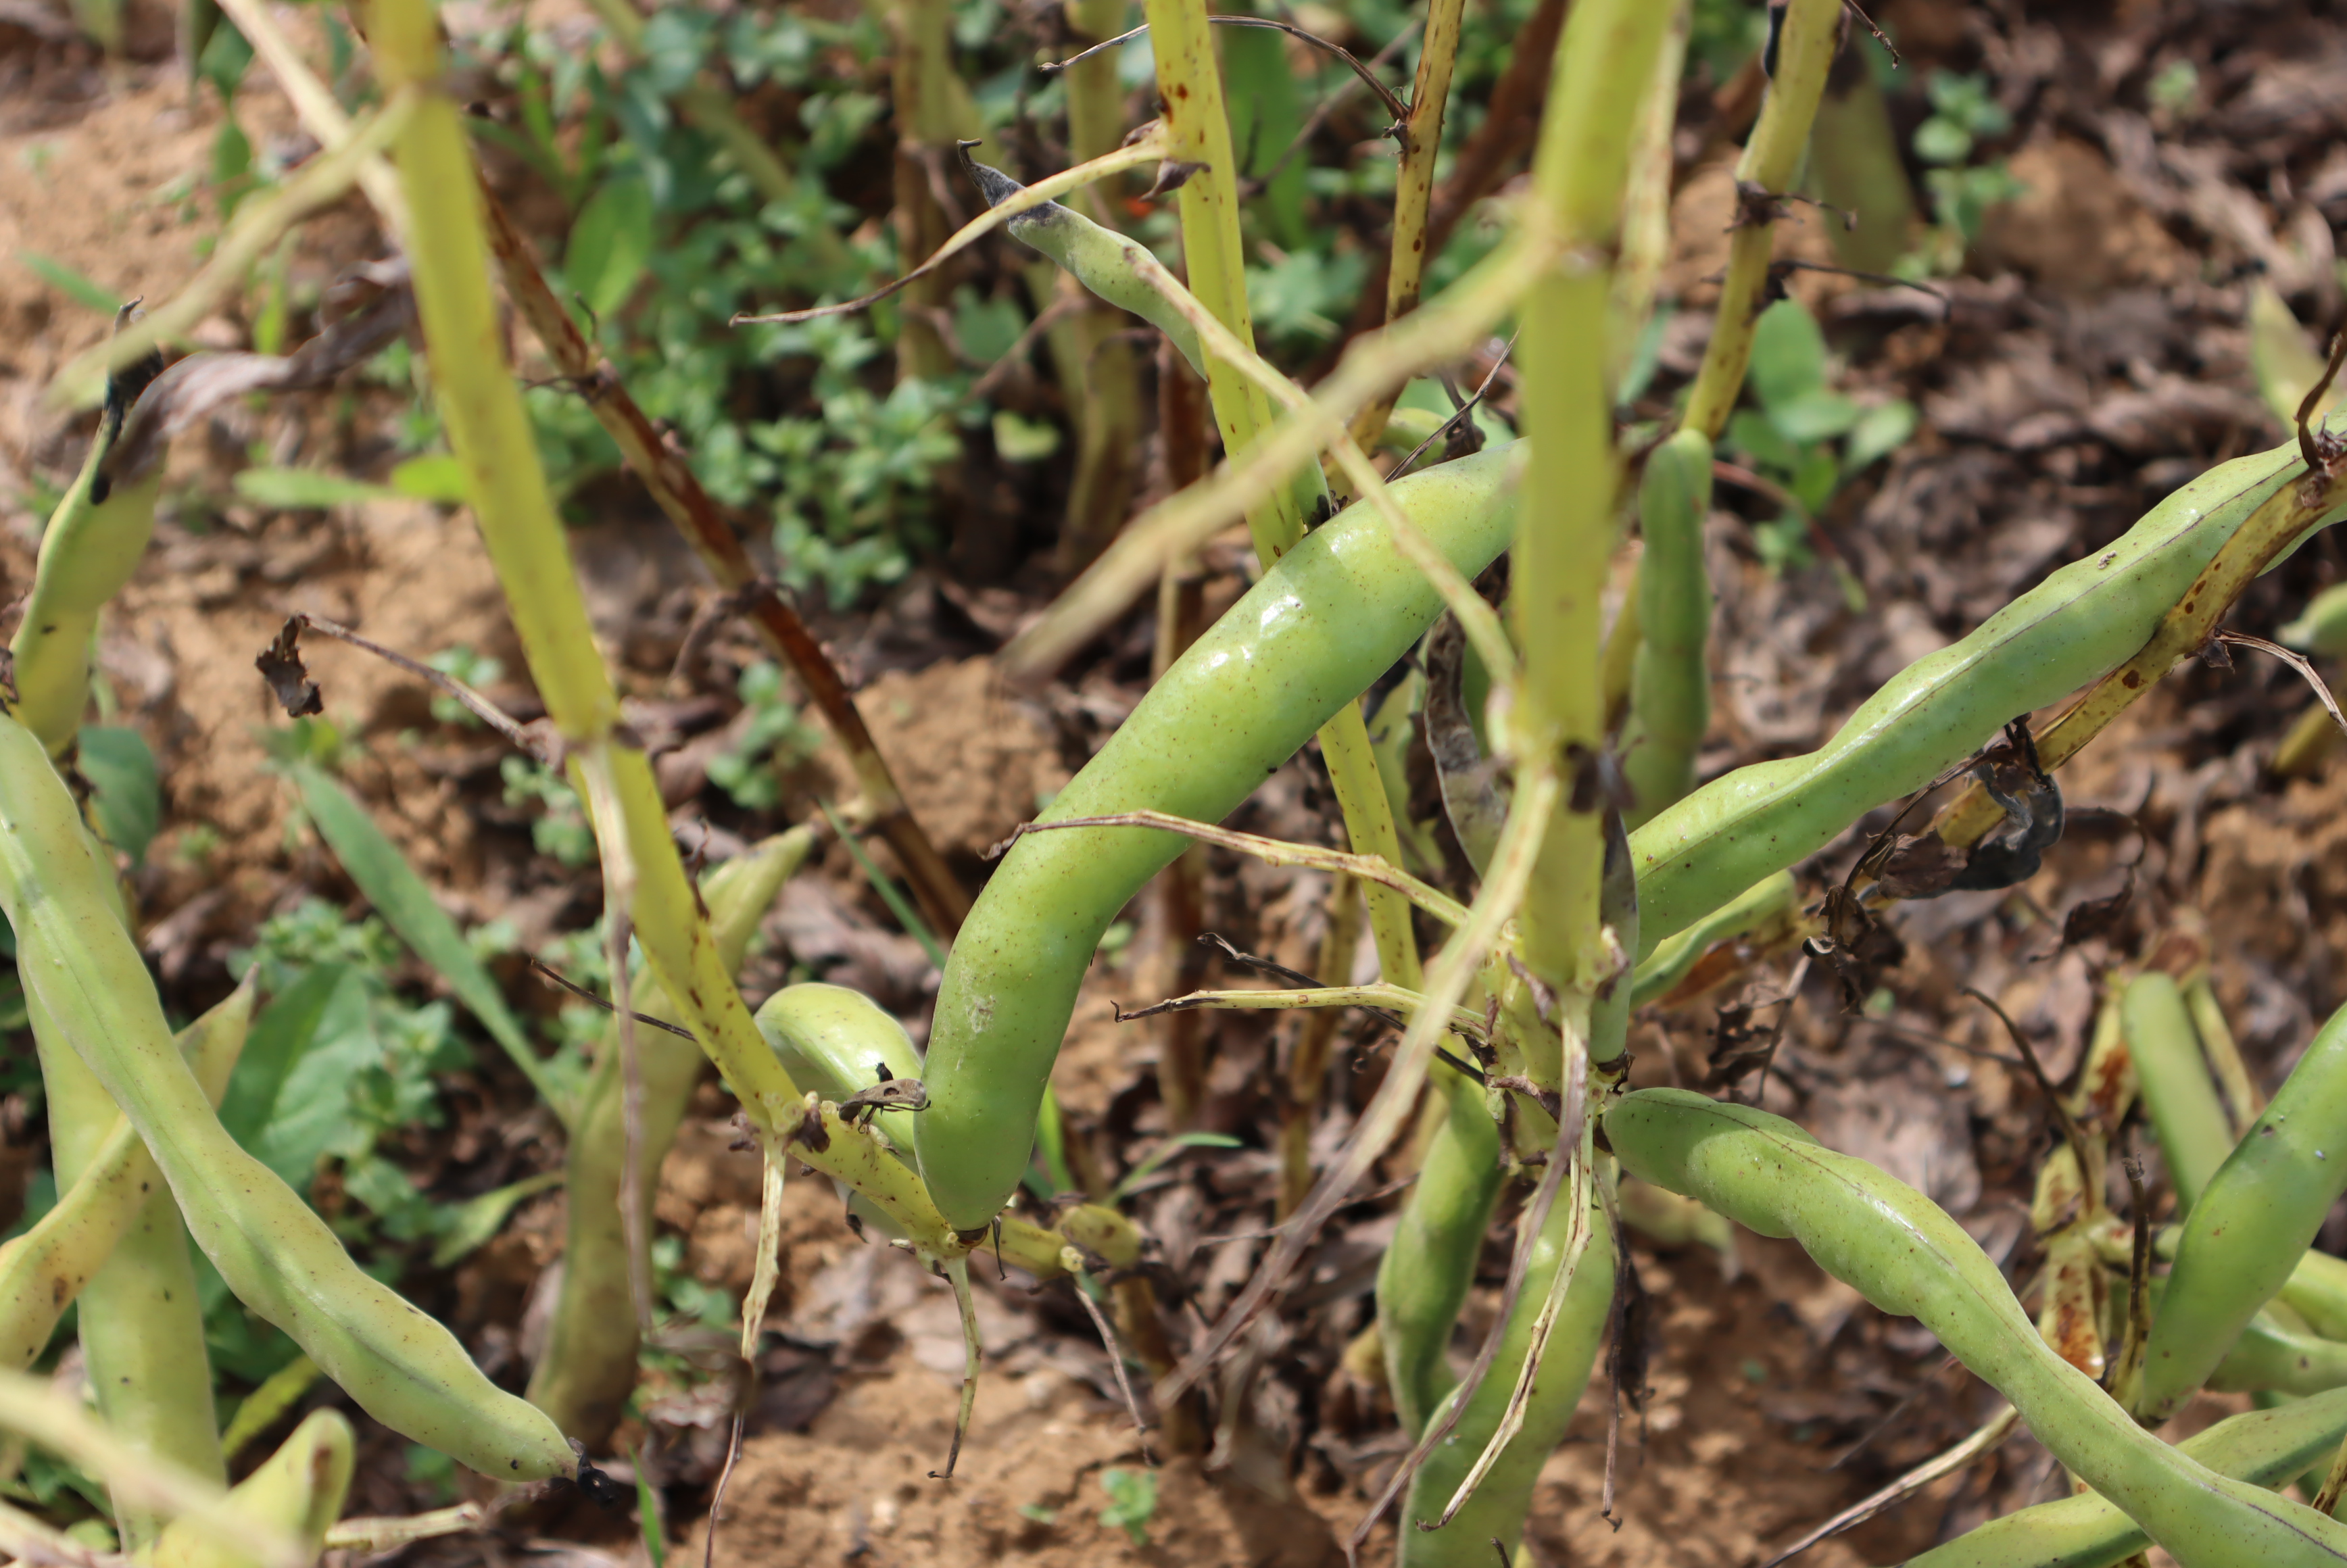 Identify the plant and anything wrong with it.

faba bean, chocolate spot, rust
